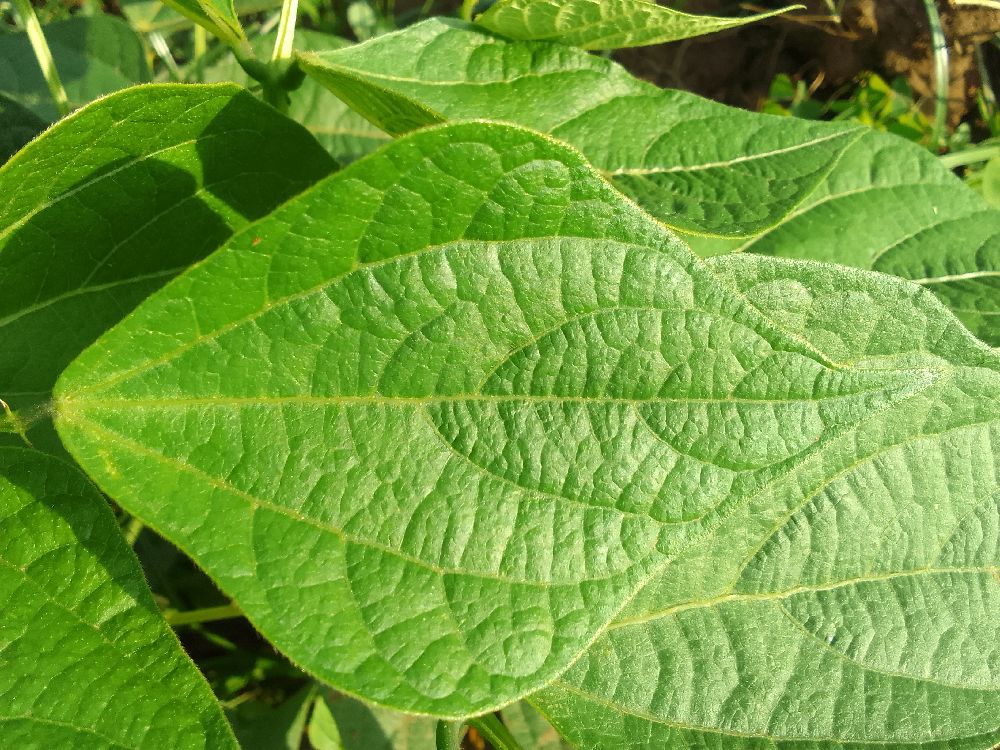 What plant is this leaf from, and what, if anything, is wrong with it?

common bean, healthy
